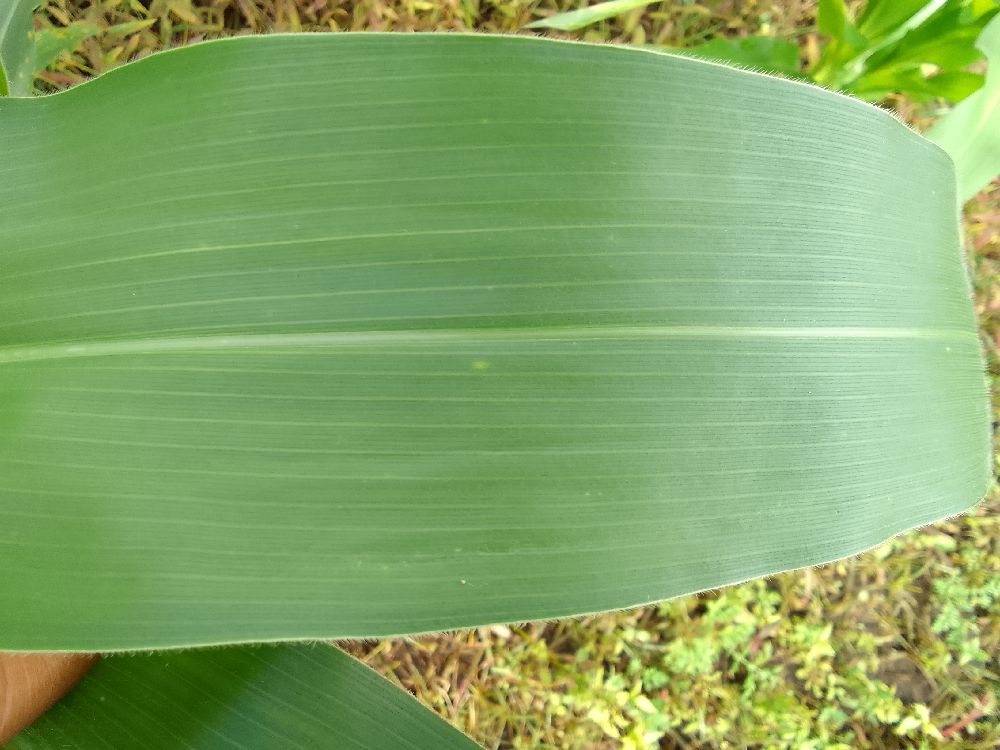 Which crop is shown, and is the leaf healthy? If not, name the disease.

maize, healthy
